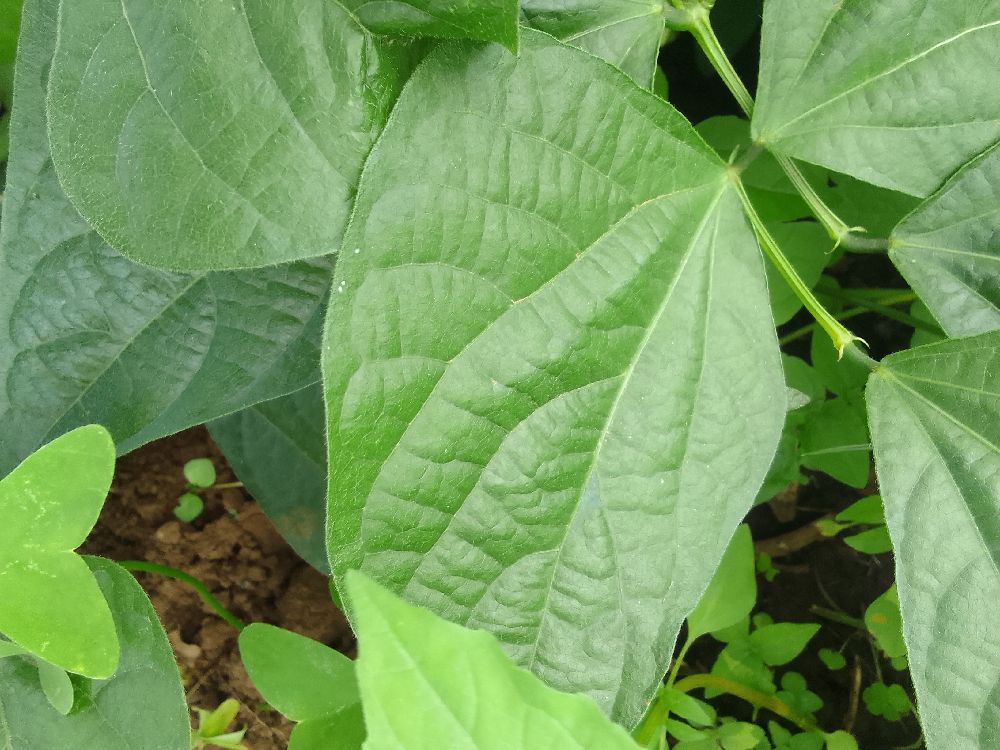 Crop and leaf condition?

common bean, healthy
